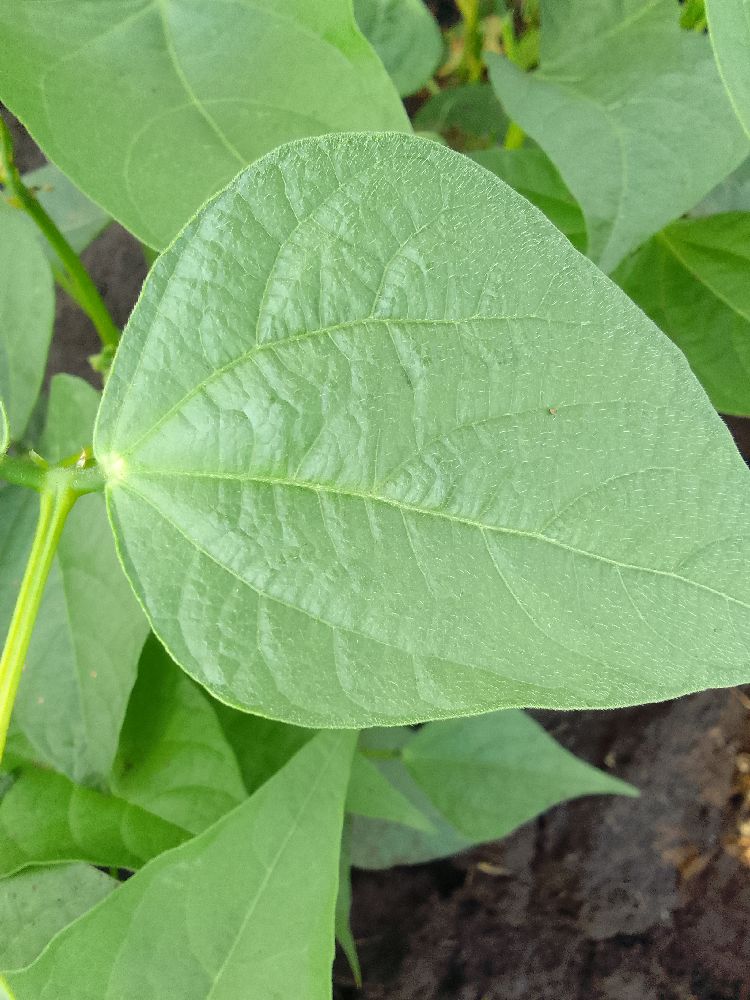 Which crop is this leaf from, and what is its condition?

common bean, healthy
